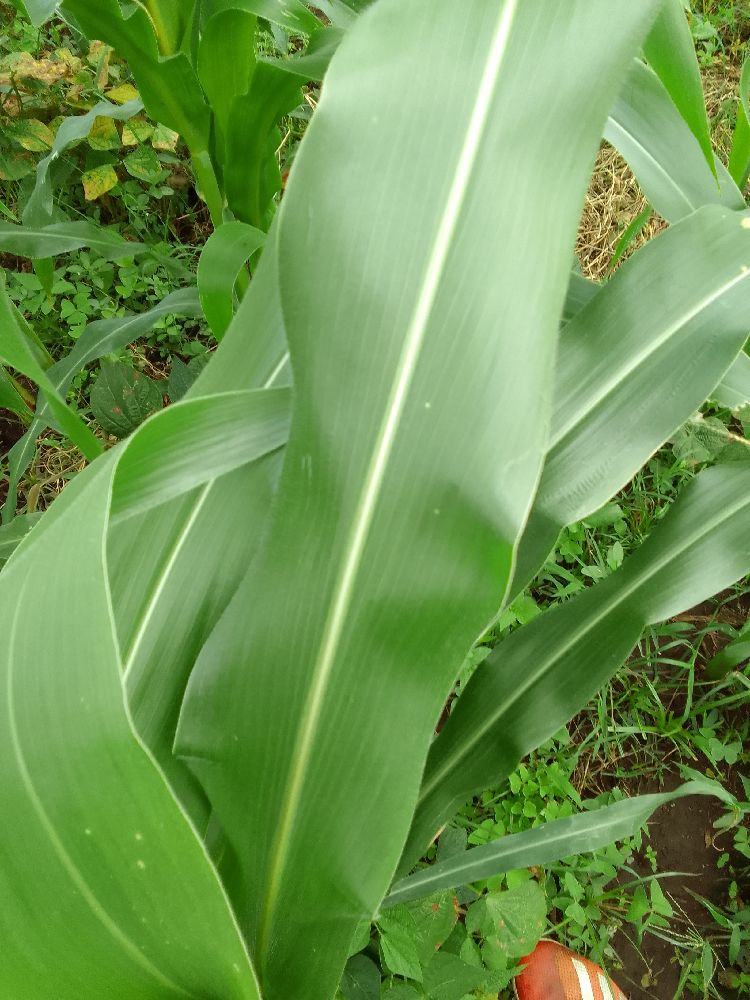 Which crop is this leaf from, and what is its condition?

maize, healthy
